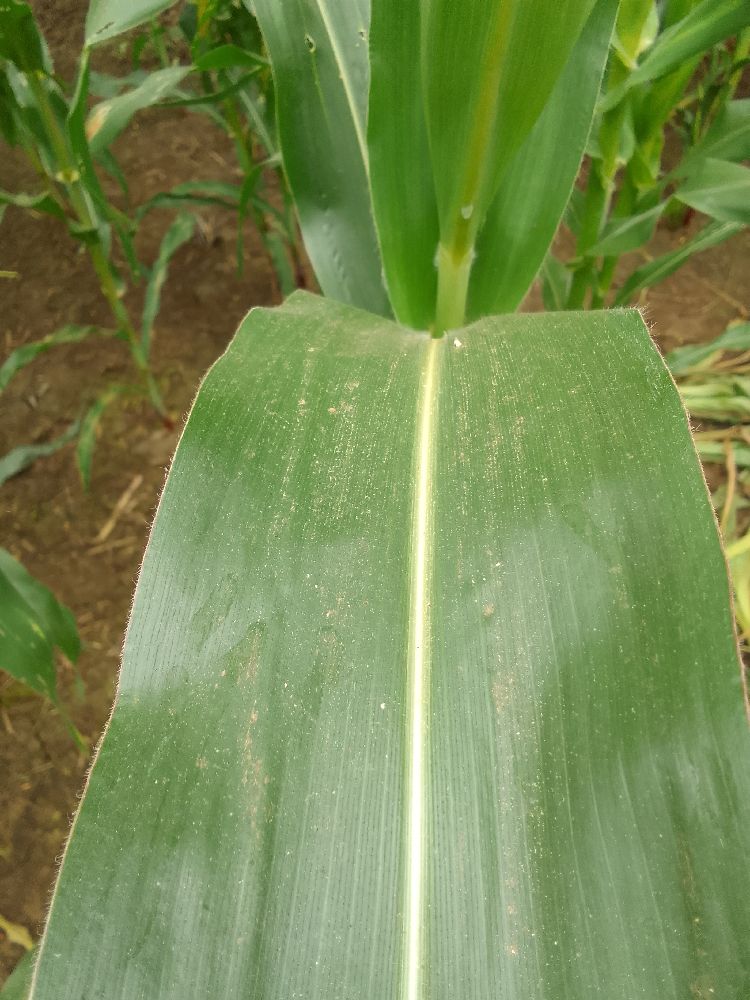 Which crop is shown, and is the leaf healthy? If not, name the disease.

maize, healthy
